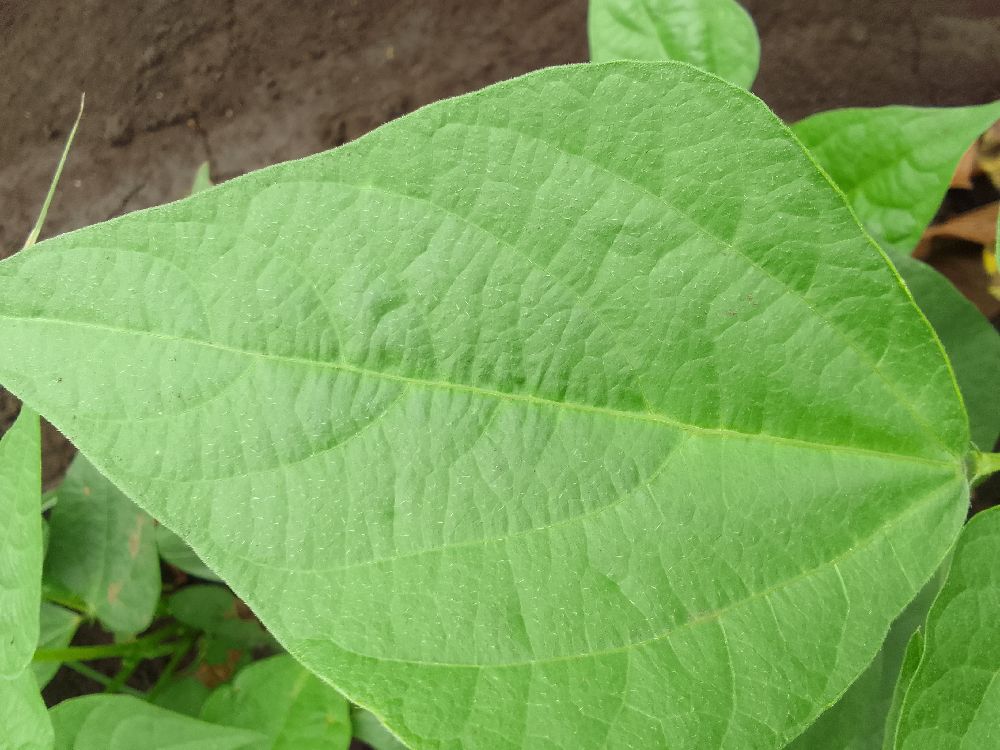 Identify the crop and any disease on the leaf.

common bean, healthy
